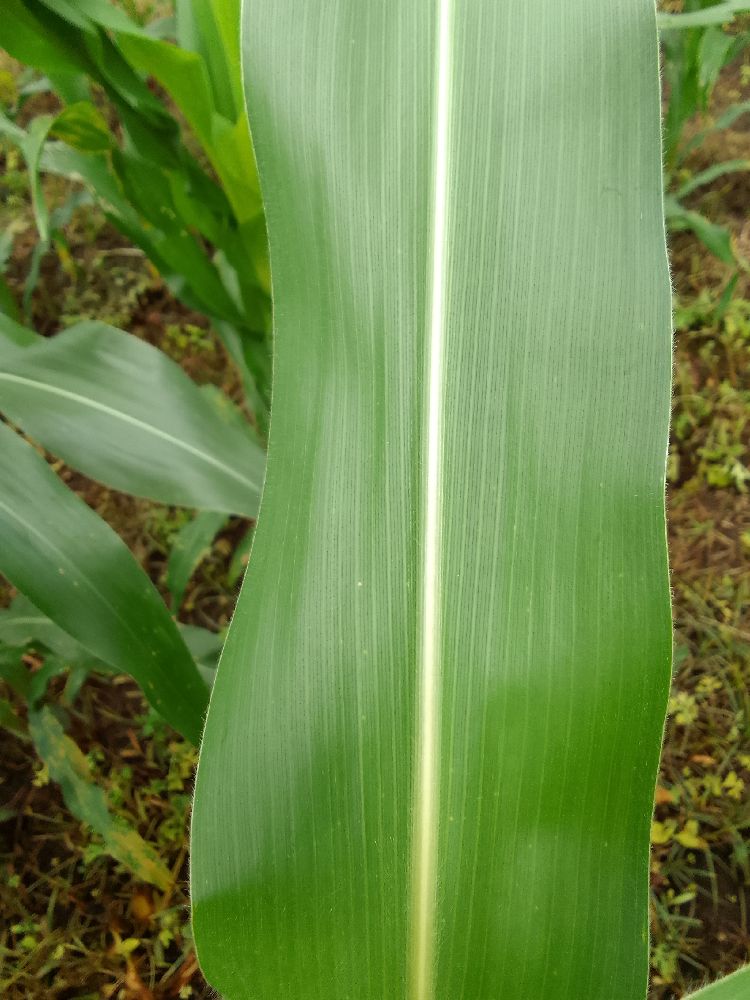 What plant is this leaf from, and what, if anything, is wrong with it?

maize, healthy
